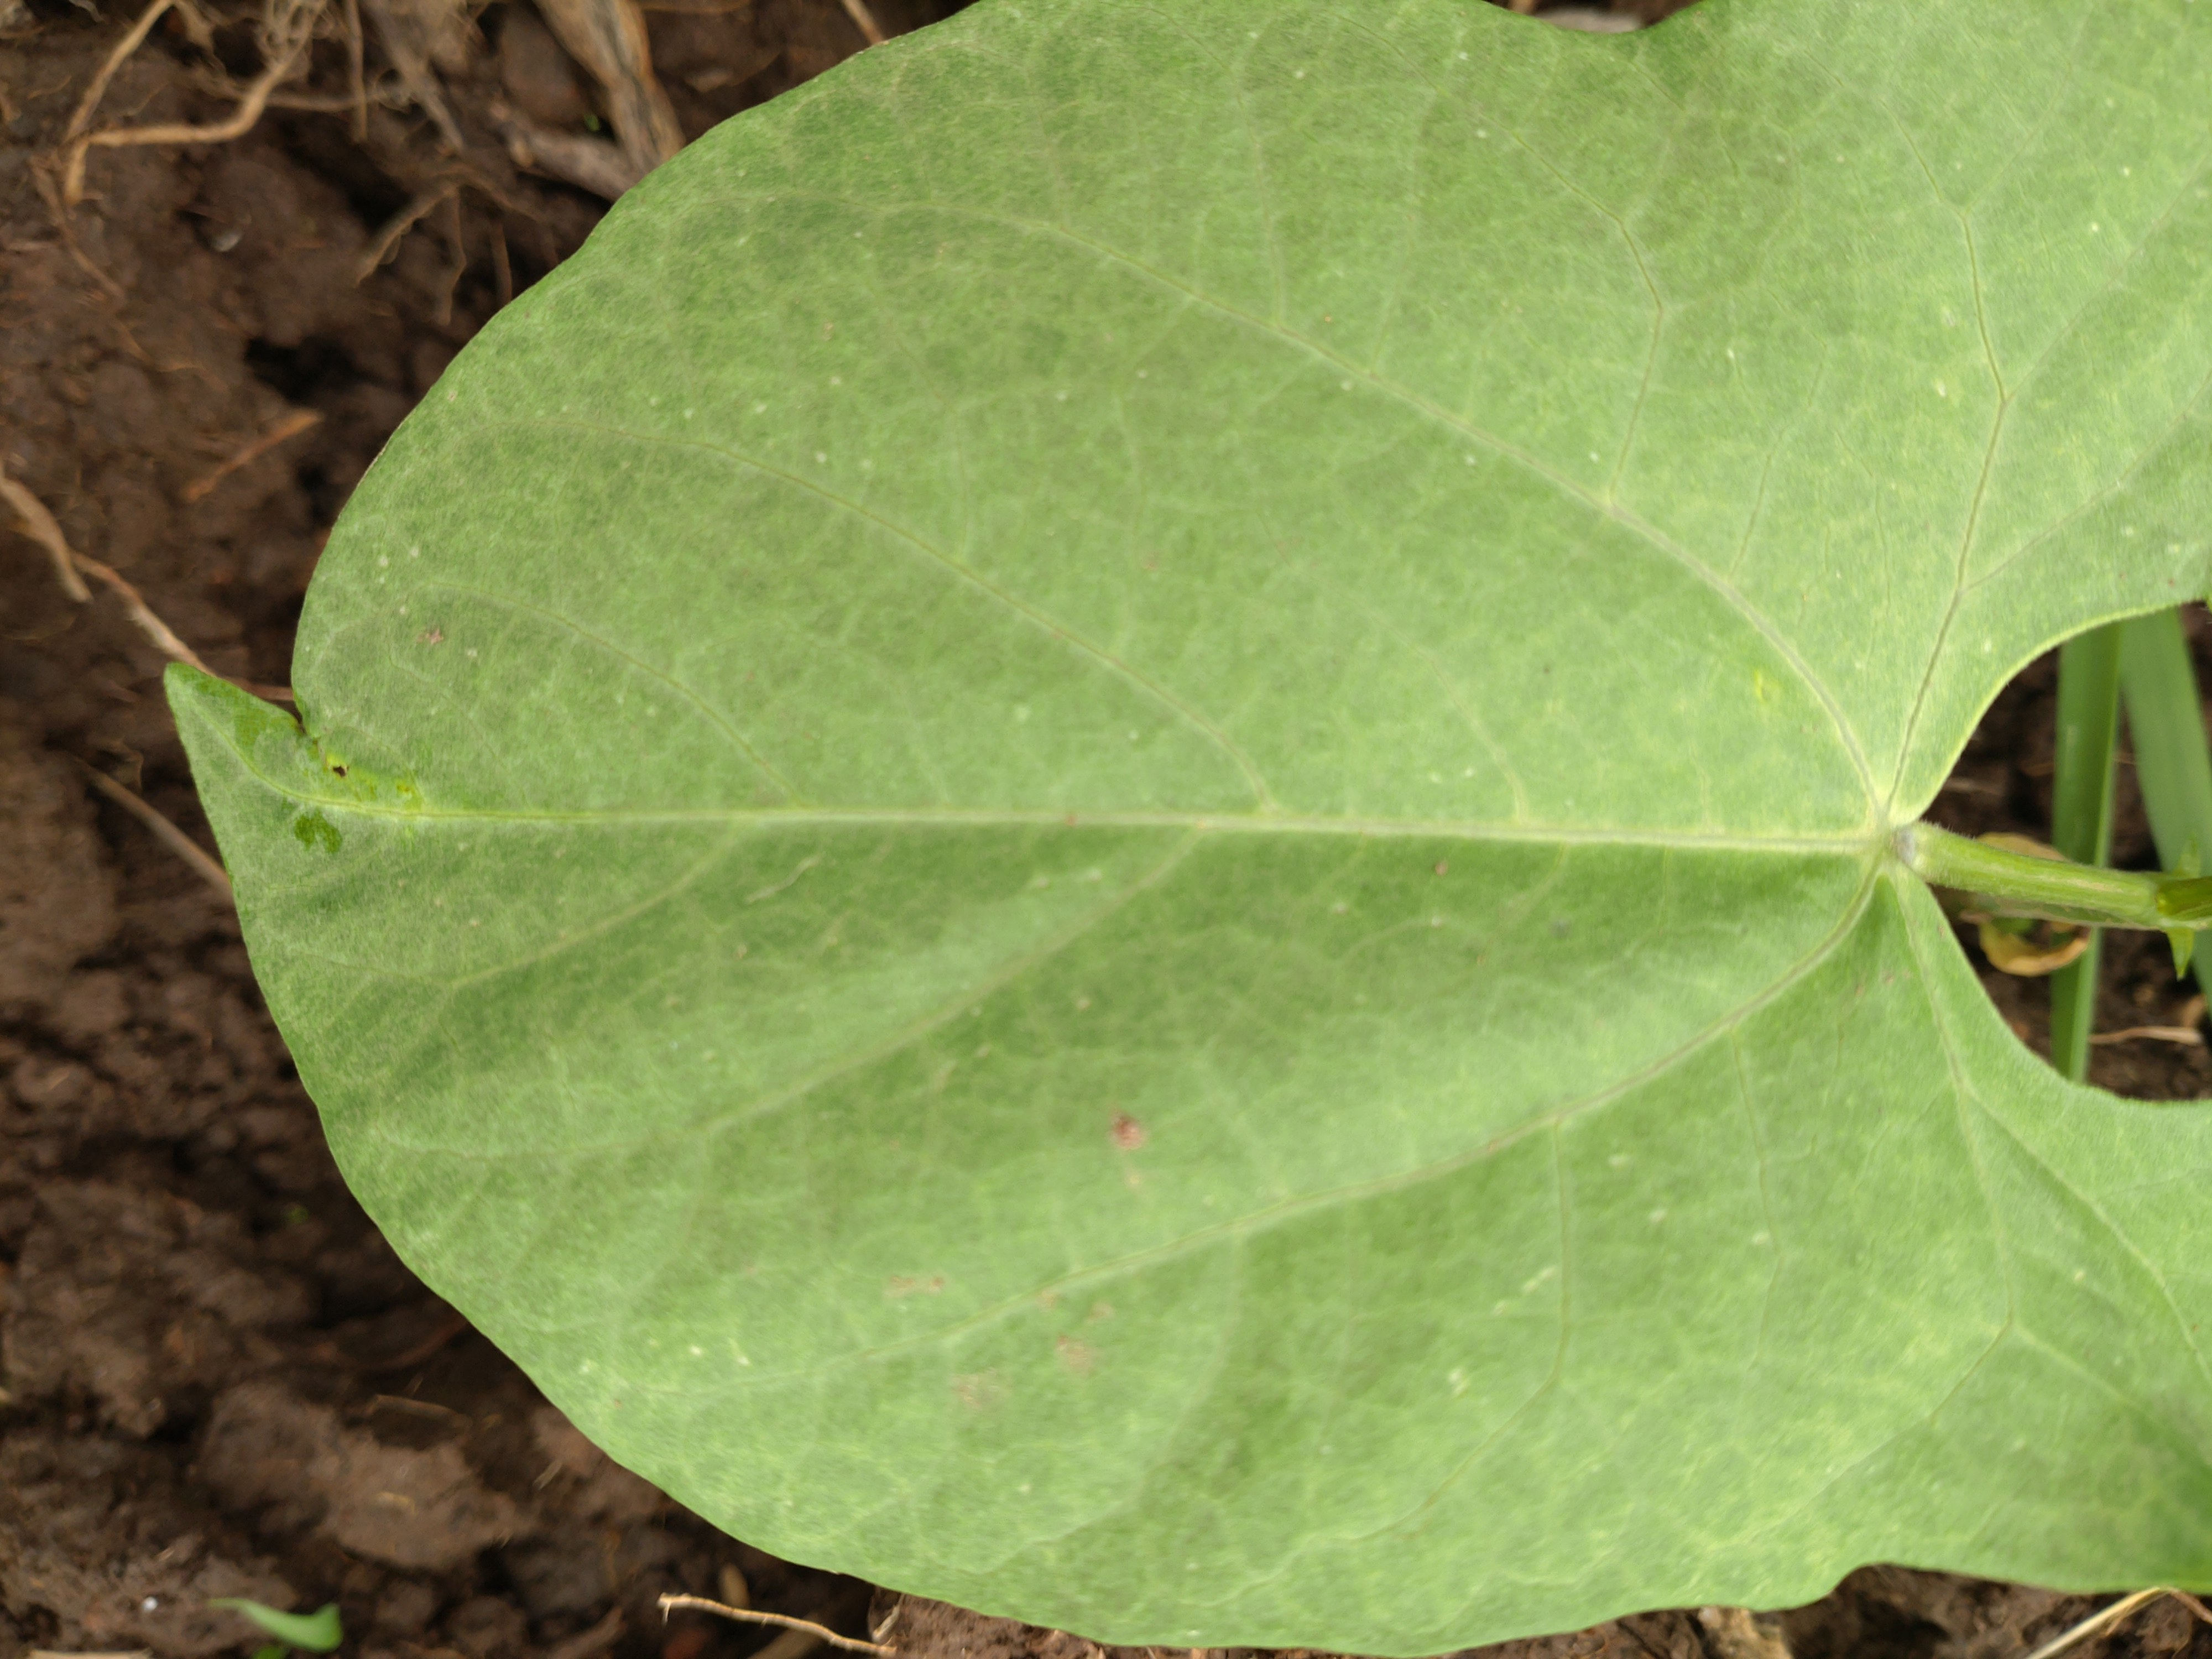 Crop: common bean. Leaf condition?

healthy
